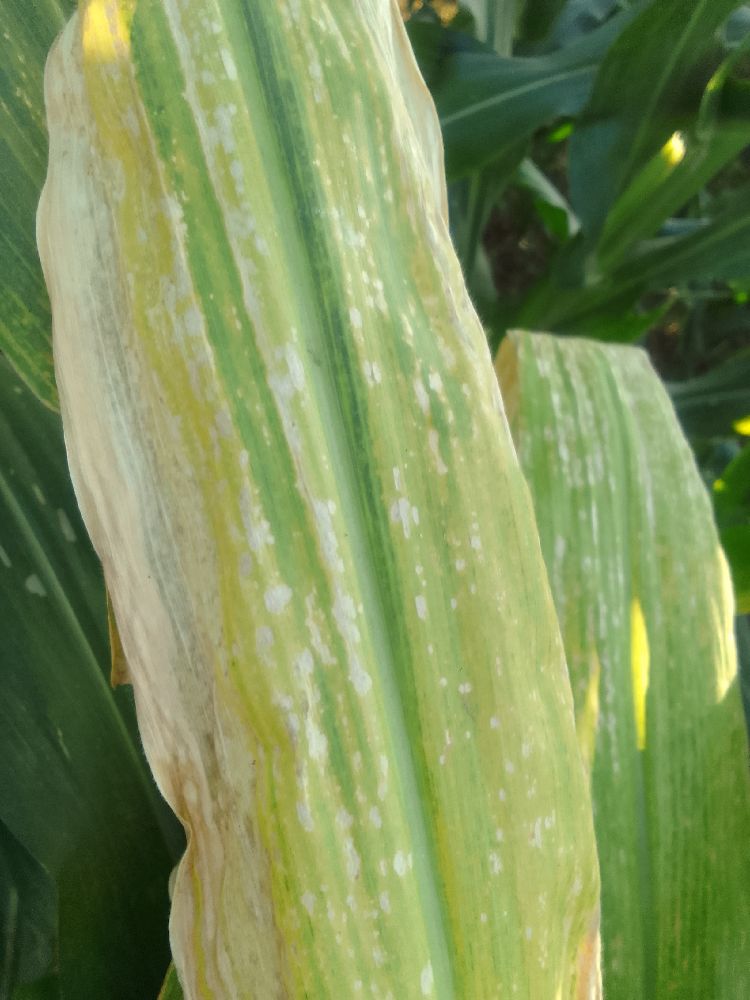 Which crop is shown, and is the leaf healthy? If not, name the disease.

maize, maize lethal necrosis
